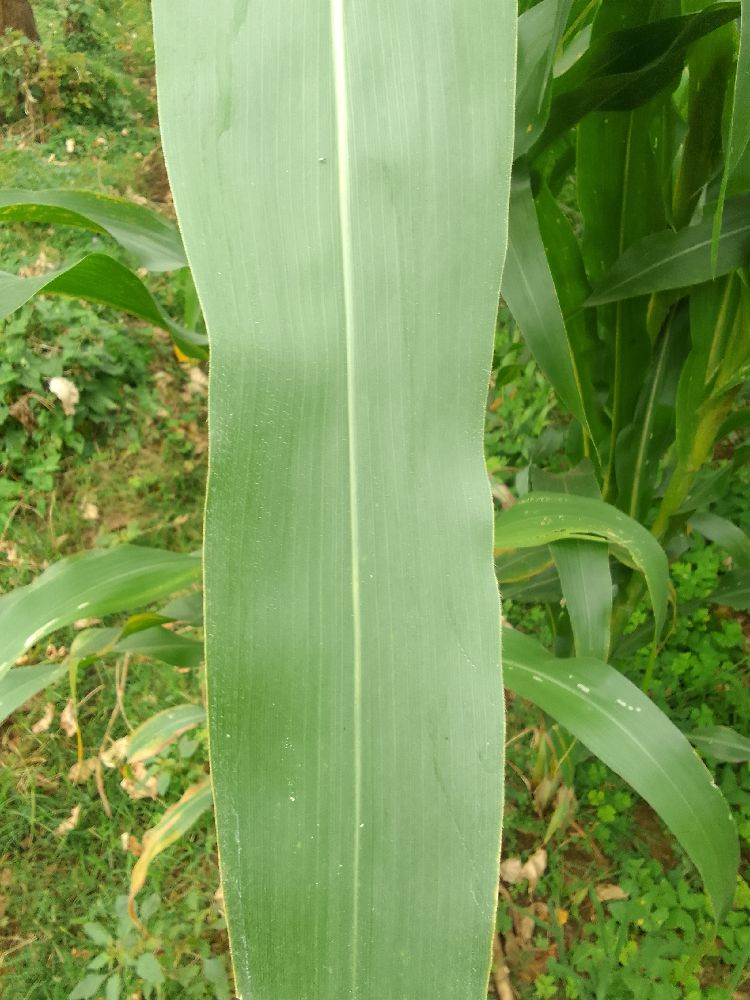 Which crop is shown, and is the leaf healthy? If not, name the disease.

maize, healthy
